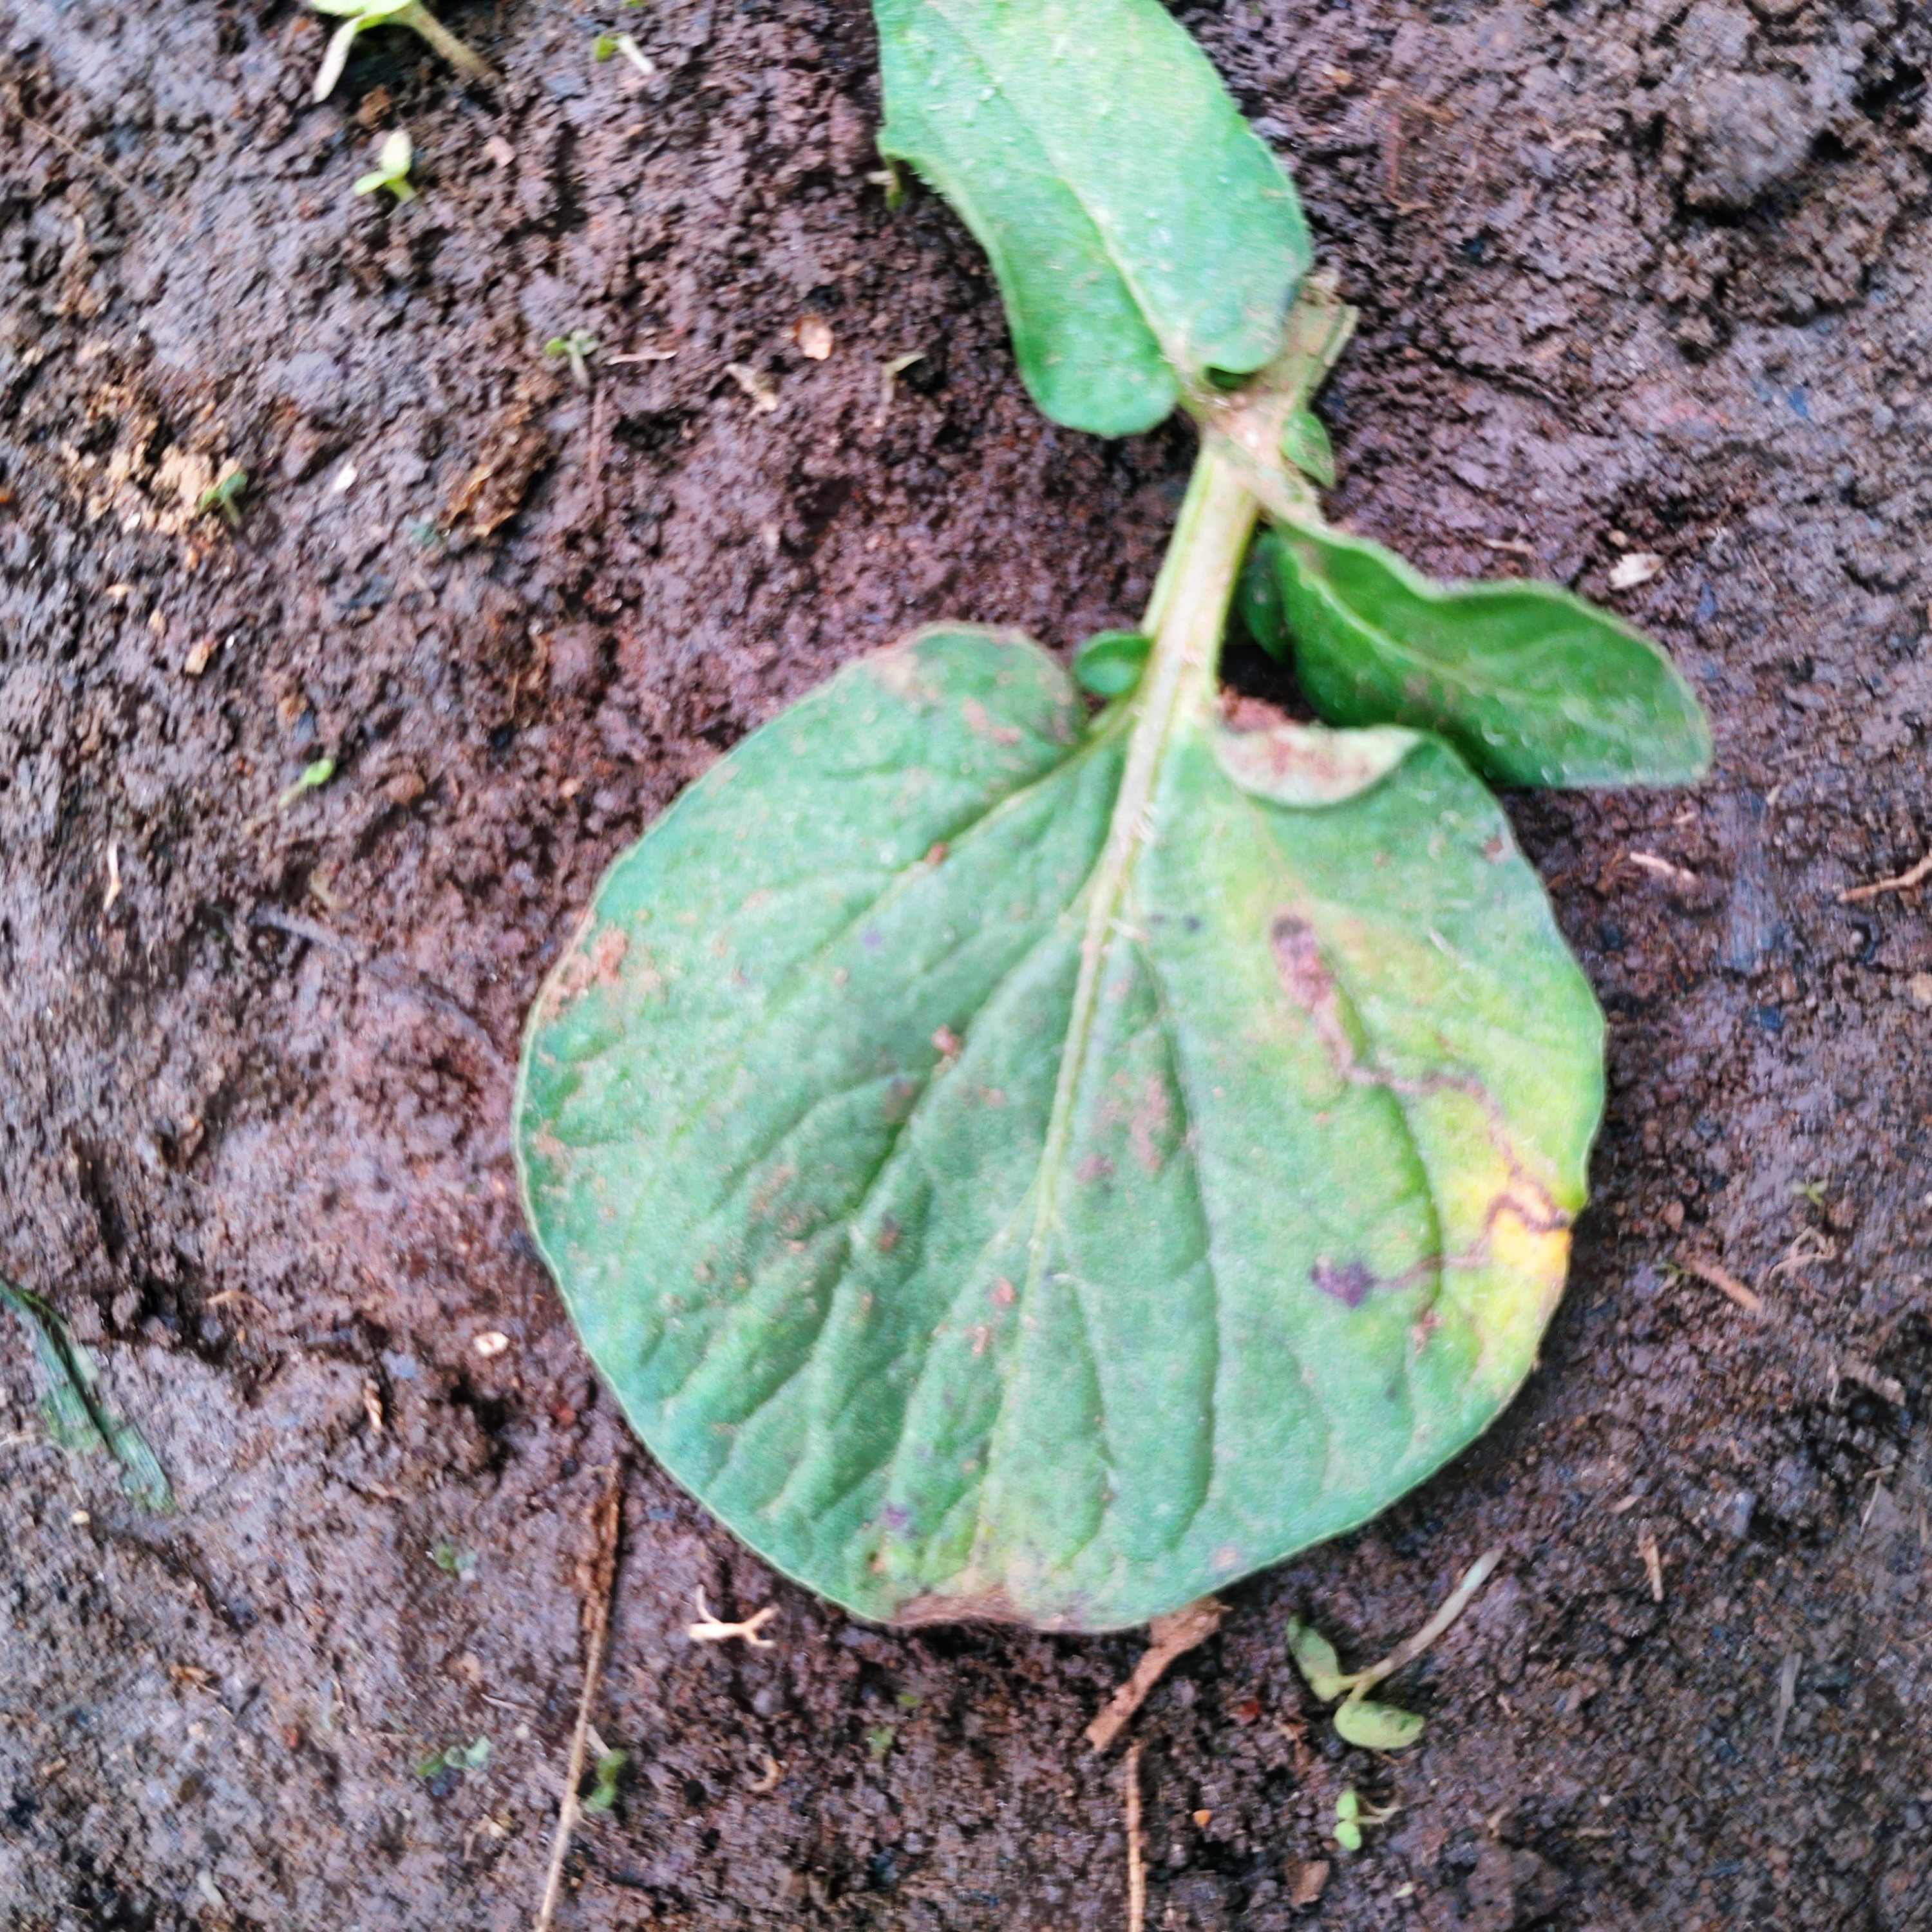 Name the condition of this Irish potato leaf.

late blight
